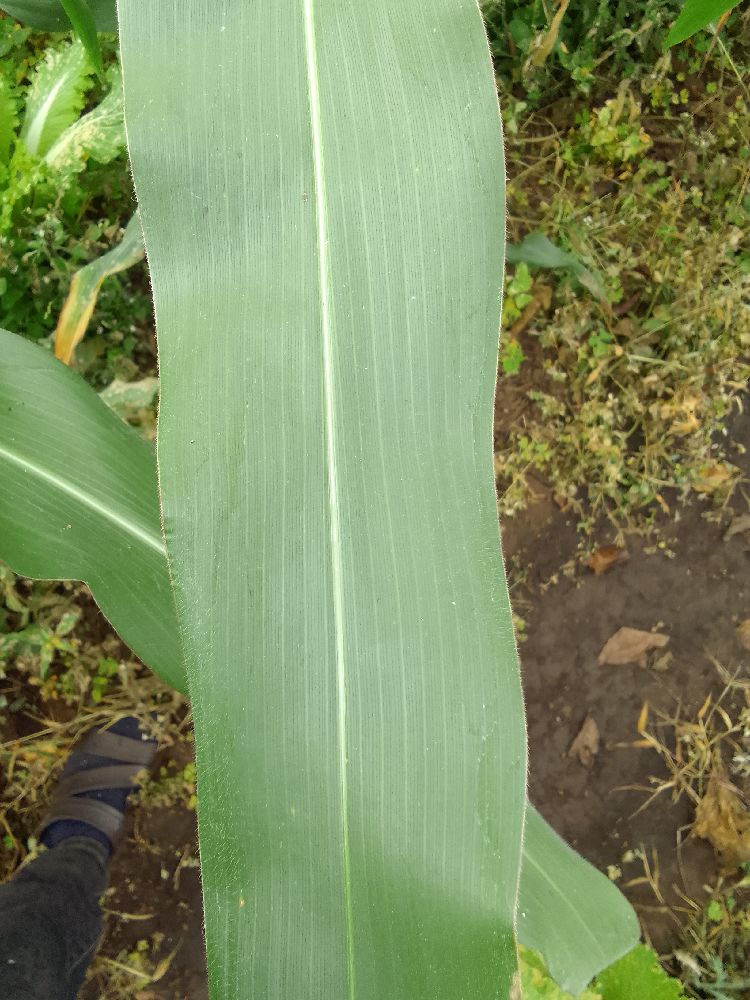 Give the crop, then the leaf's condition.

maize, healthy
